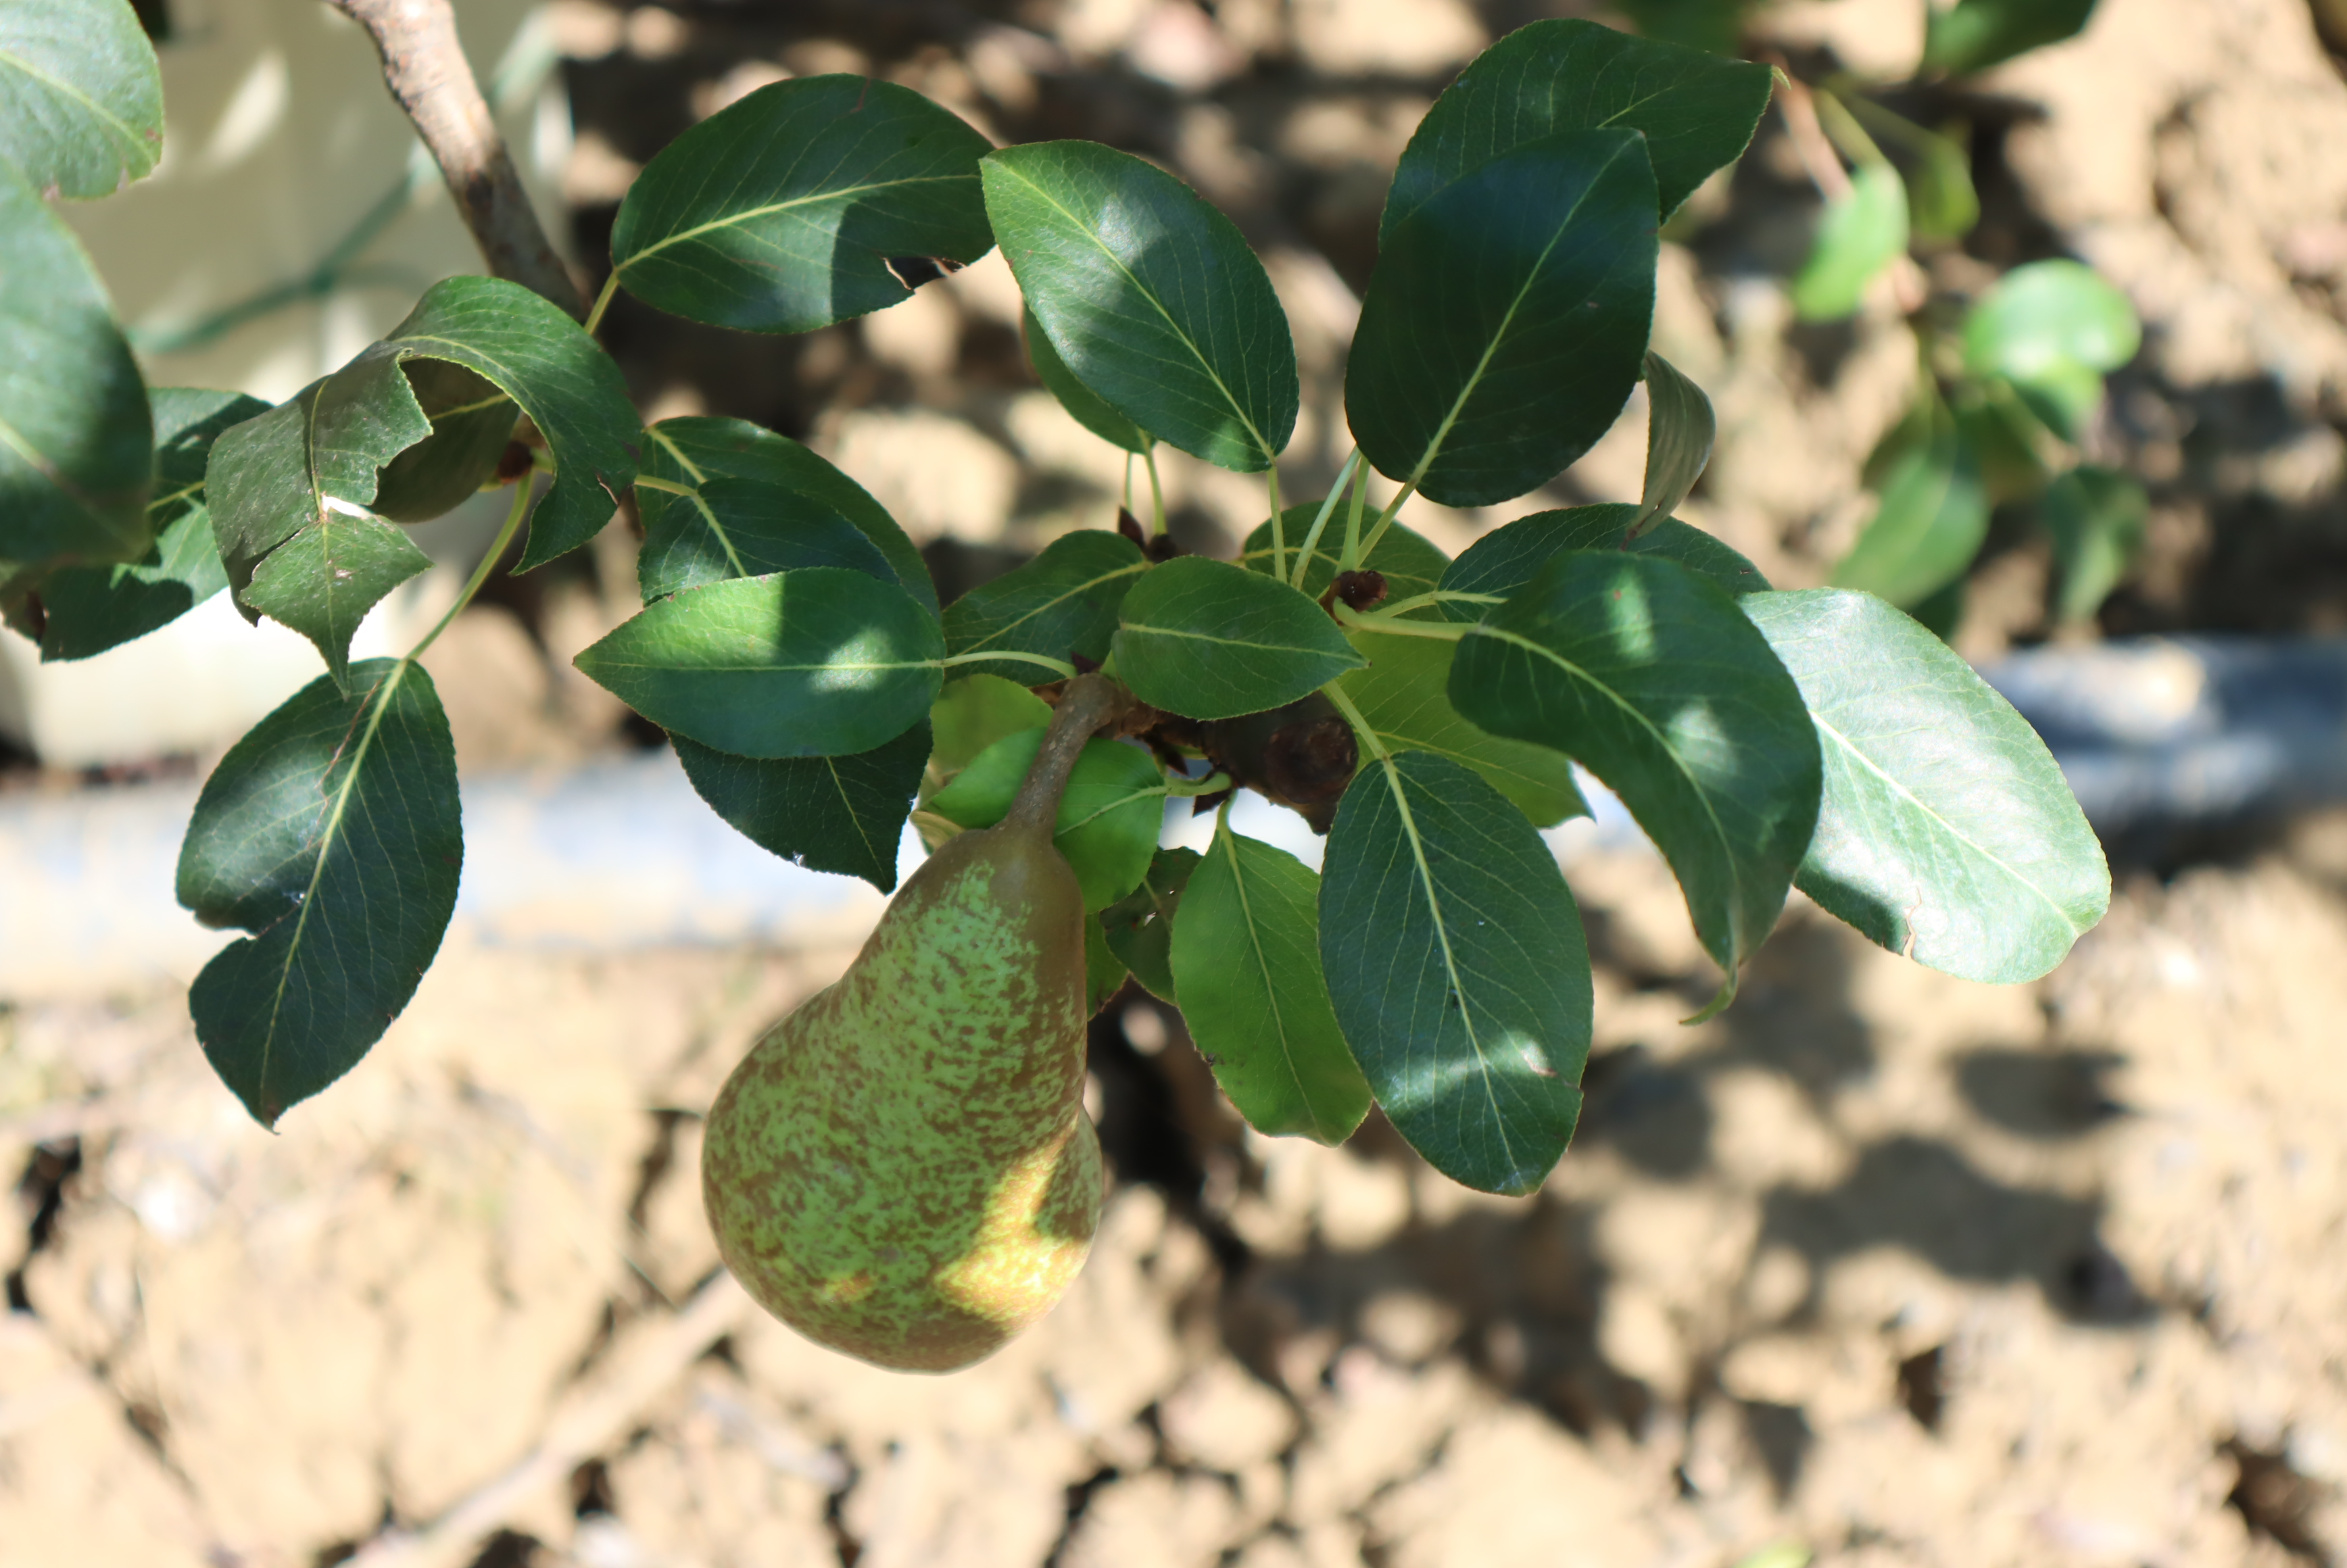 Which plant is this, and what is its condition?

pear, mechanical damage
